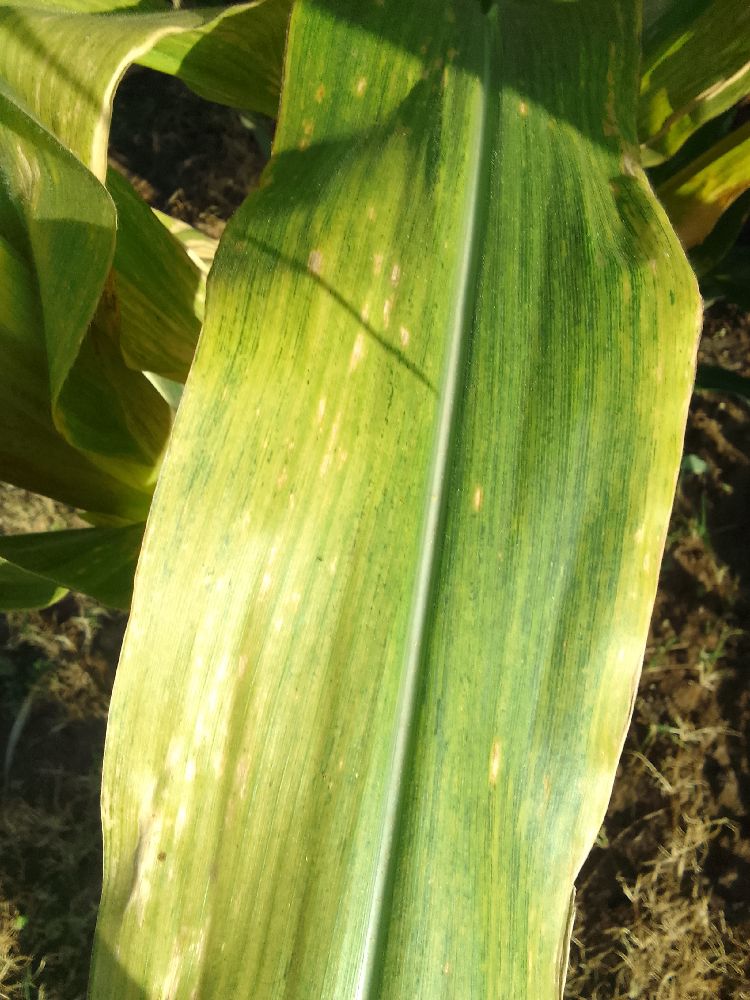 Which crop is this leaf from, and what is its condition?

maize, maize lethal necrosis
